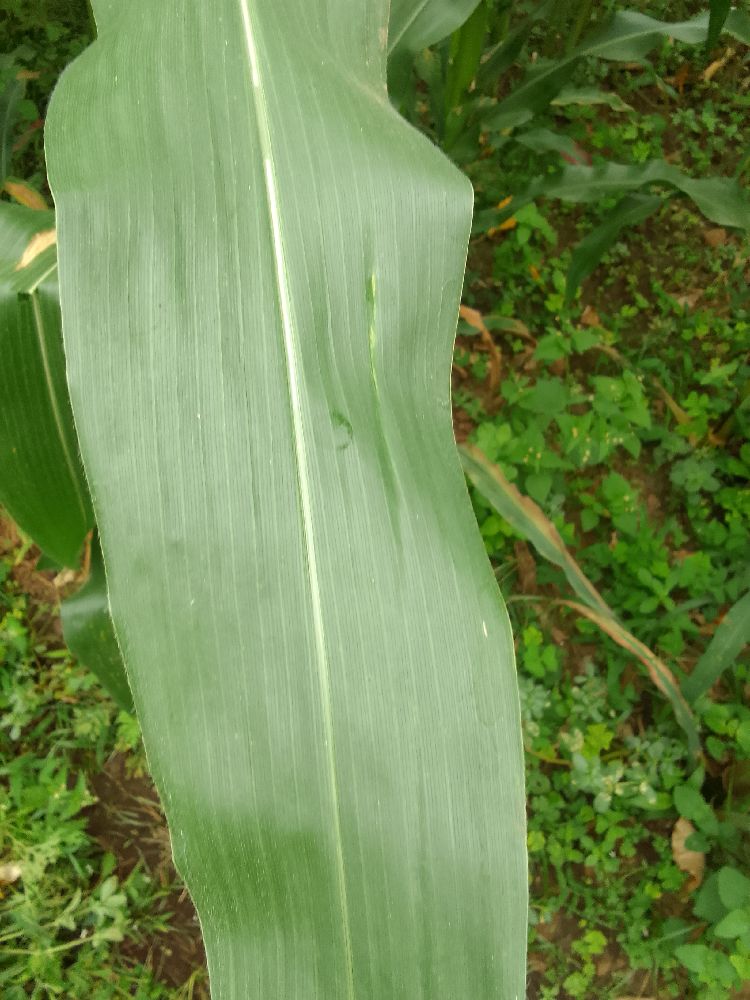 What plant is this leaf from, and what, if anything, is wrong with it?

maize, healthy
